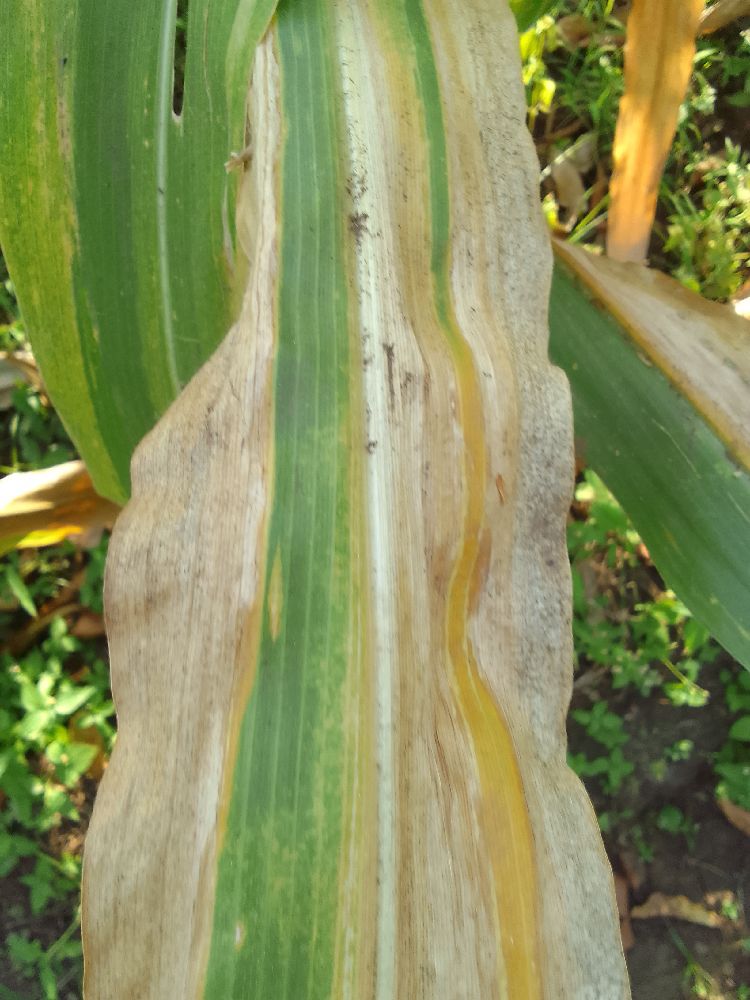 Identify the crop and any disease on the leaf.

maize, maize lethal necrosis
